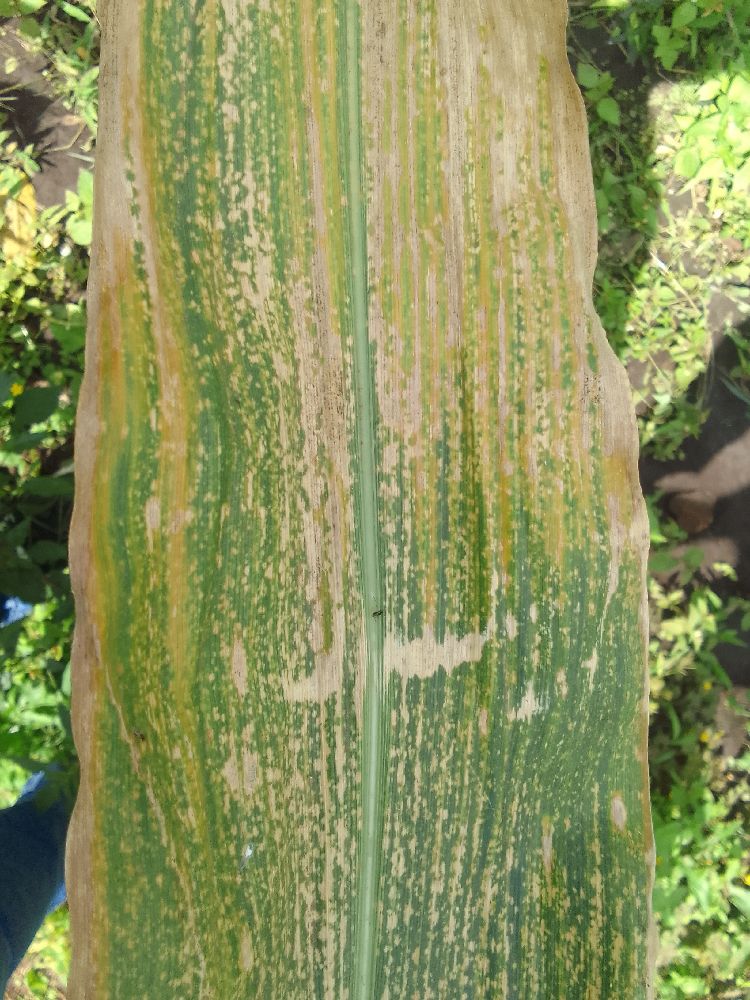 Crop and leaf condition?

maize, maize lethal necrosis
